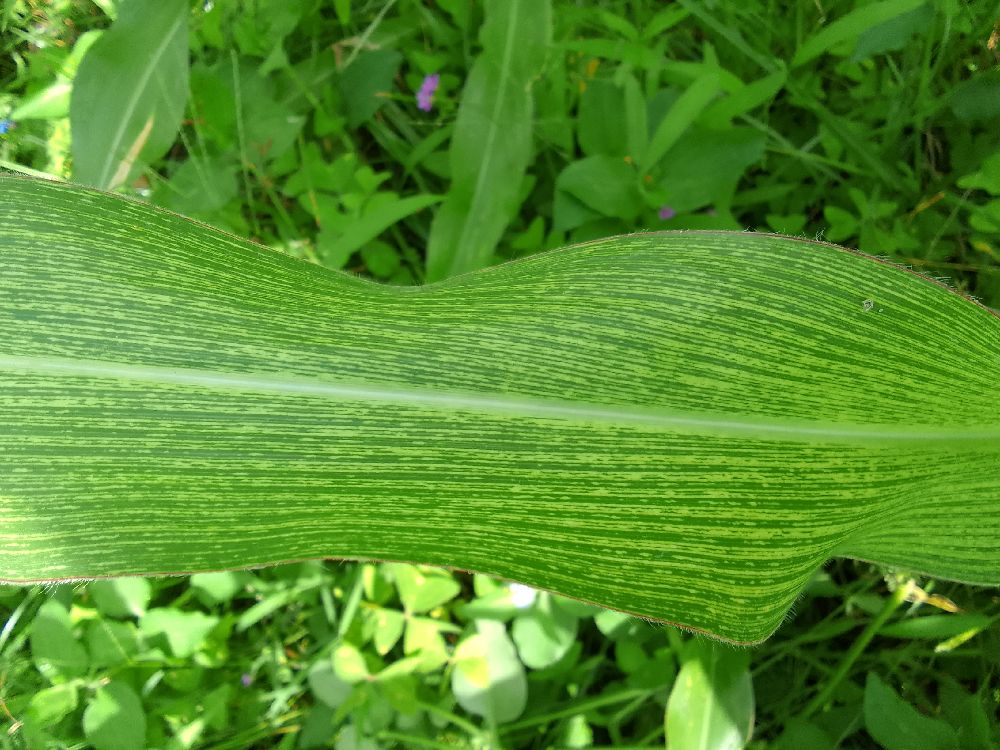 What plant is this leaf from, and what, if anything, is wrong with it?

maize, maize streak virus
